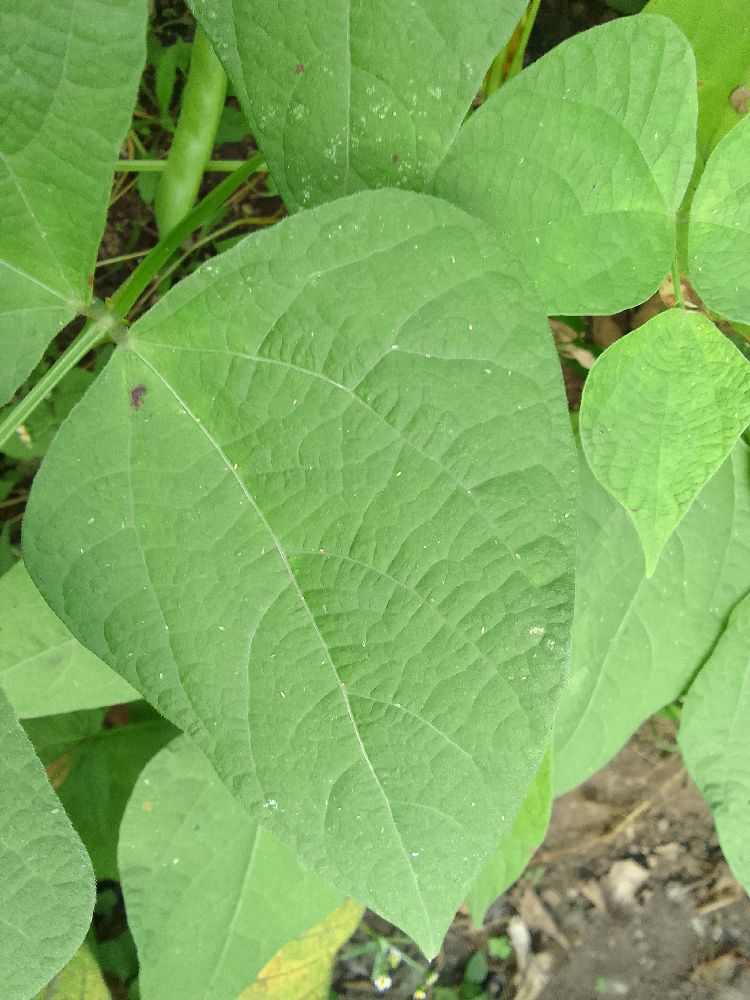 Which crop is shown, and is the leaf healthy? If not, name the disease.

common bean, healthy
